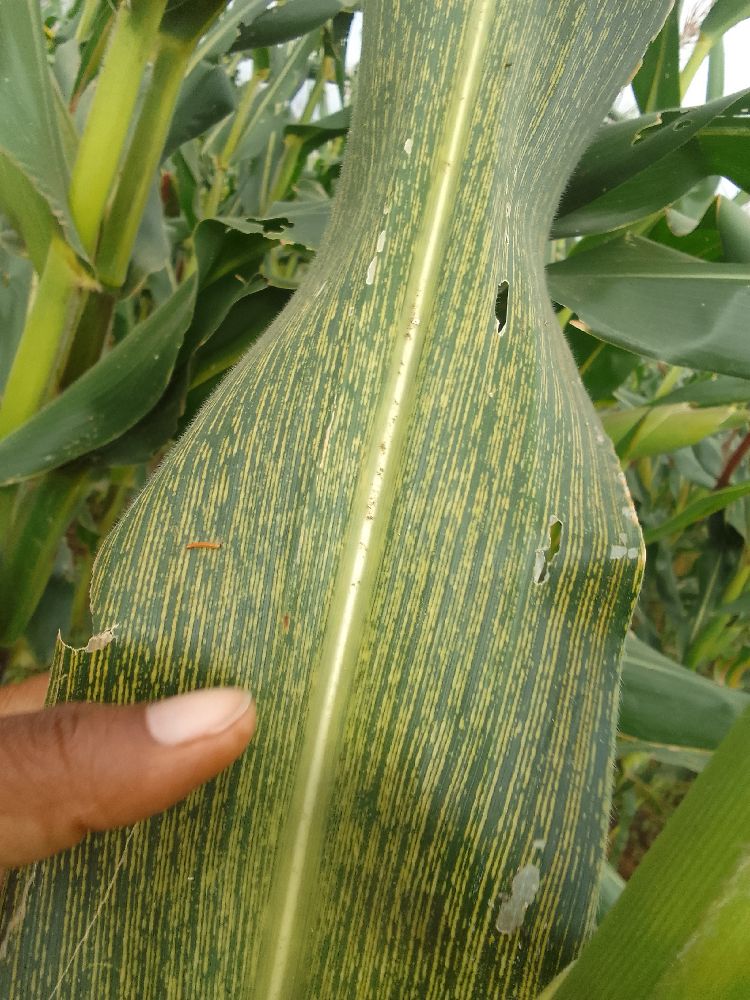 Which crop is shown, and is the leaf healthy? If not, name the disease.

maize, maize streak virus
